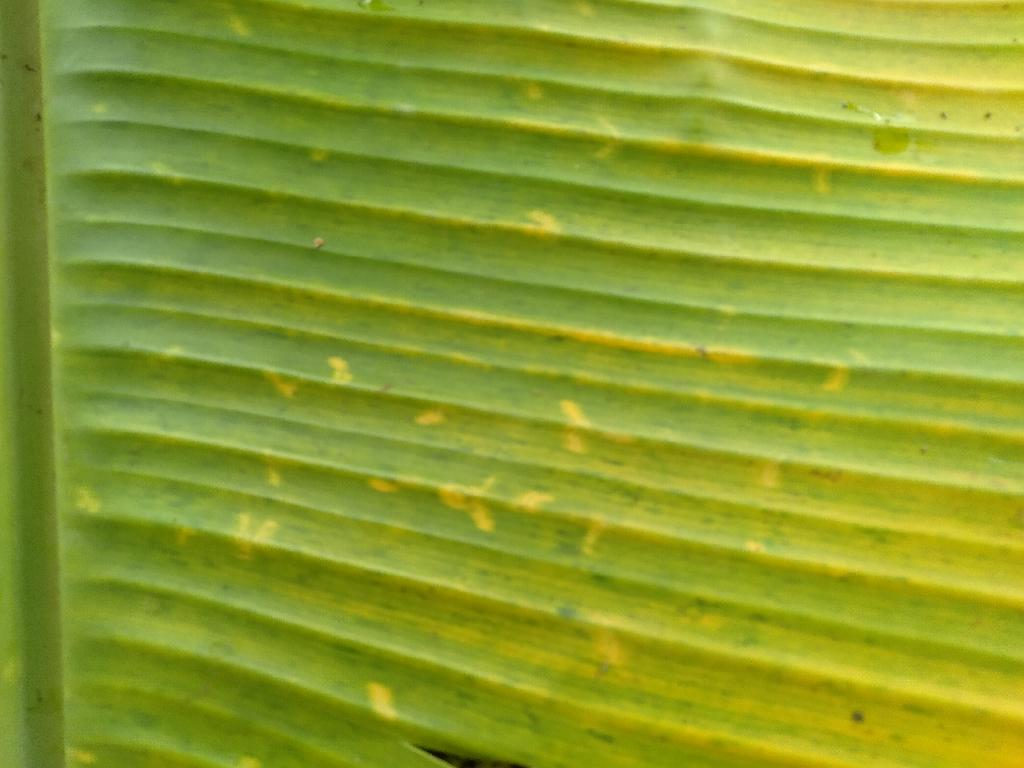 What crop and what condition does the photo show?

banana, fusarium wilt race 1
